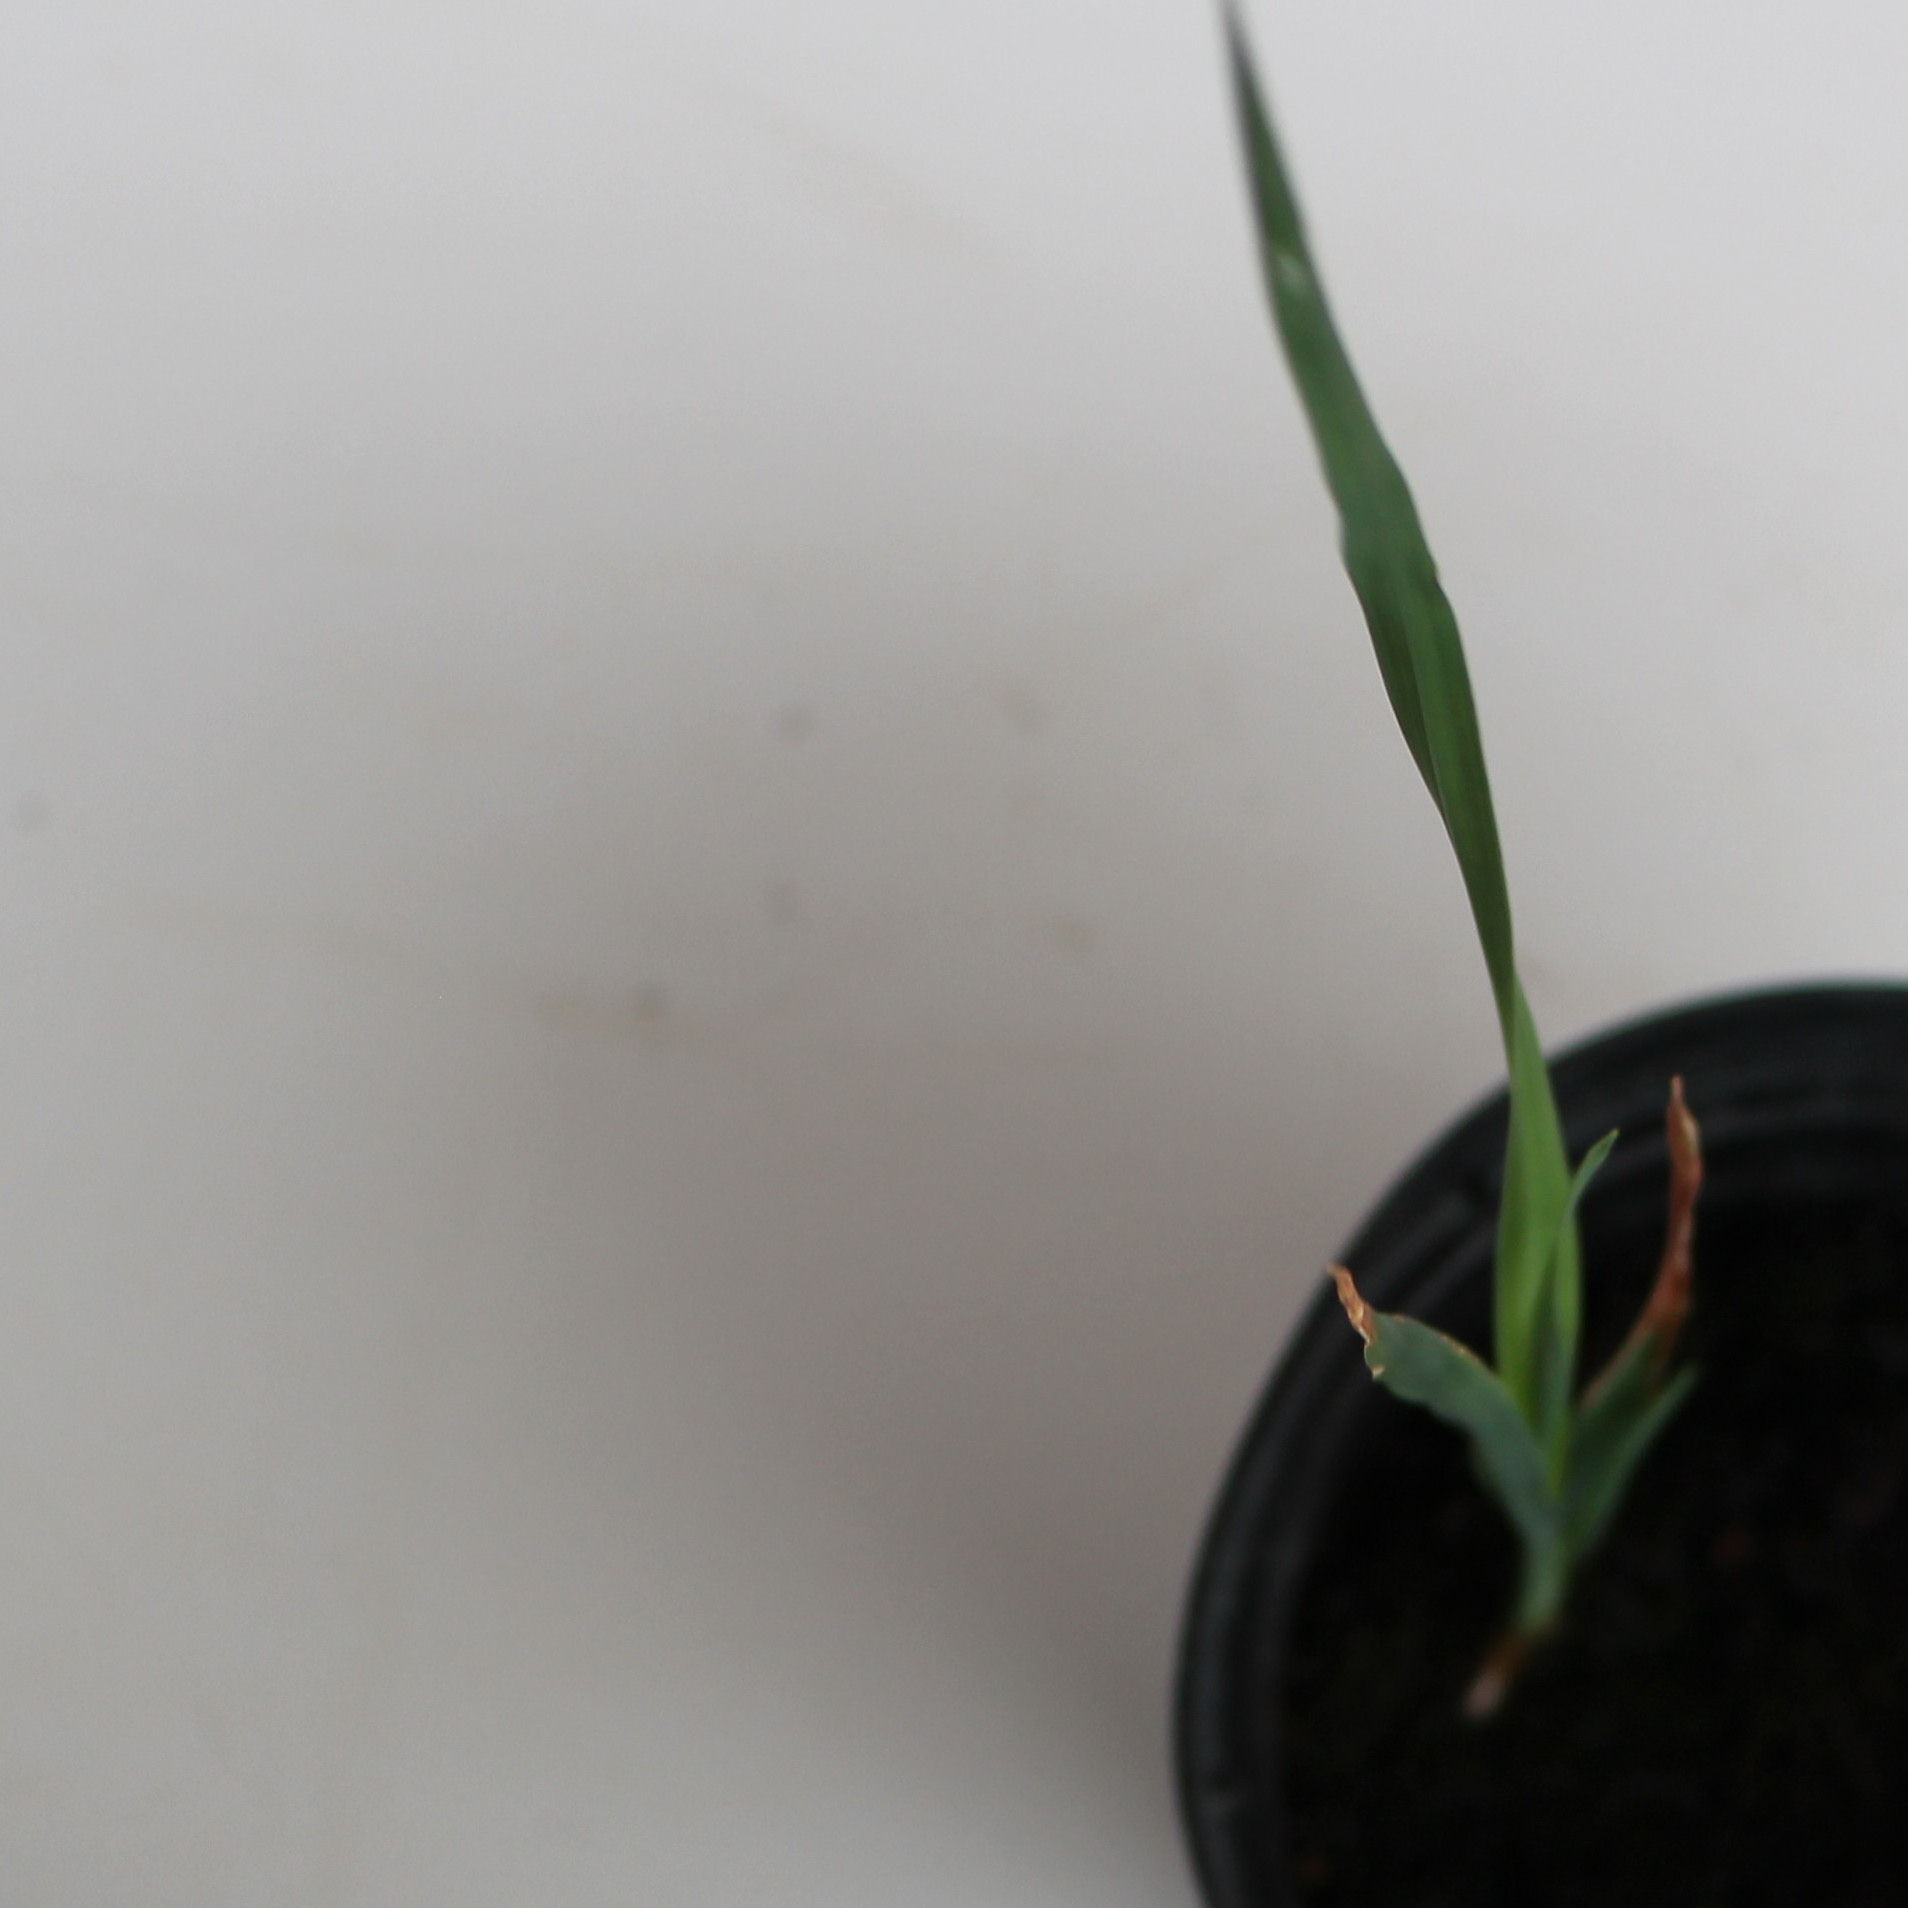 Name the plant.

Avena sterilis
